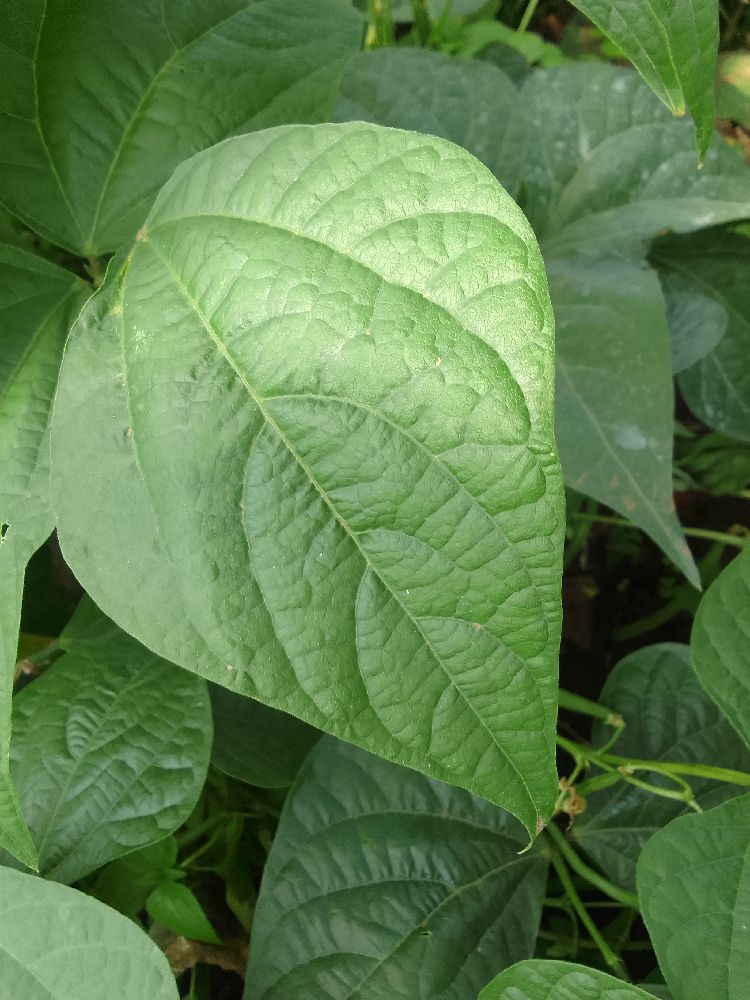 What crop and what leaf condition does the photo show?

common bean, healthy
